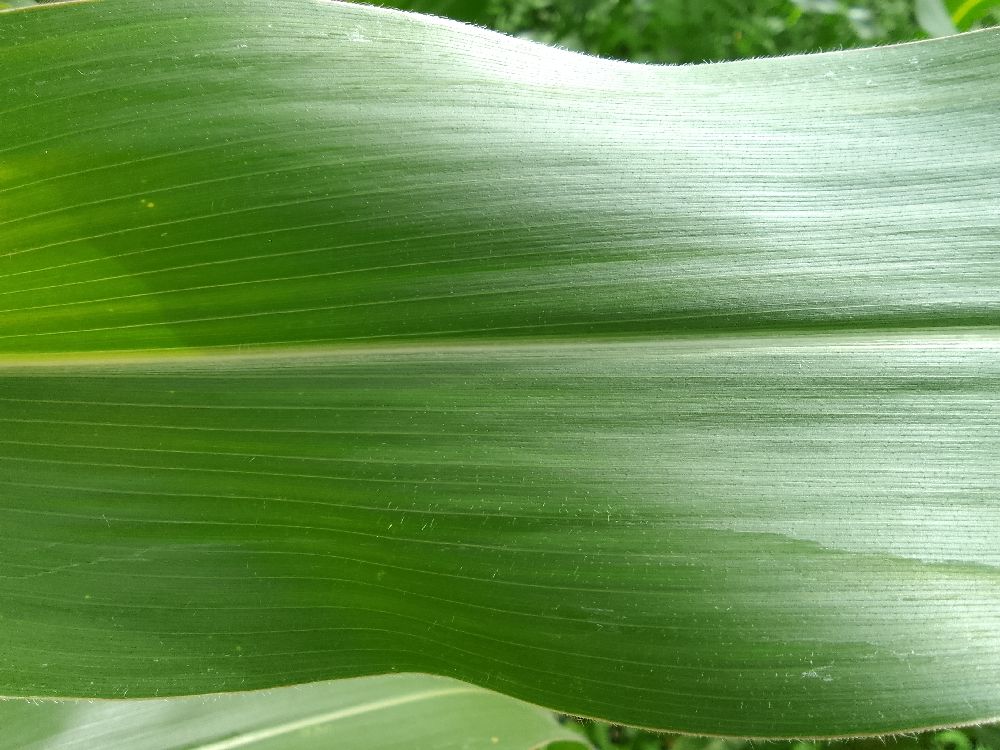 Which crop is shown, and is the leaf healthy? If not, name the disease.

maize, healthy
